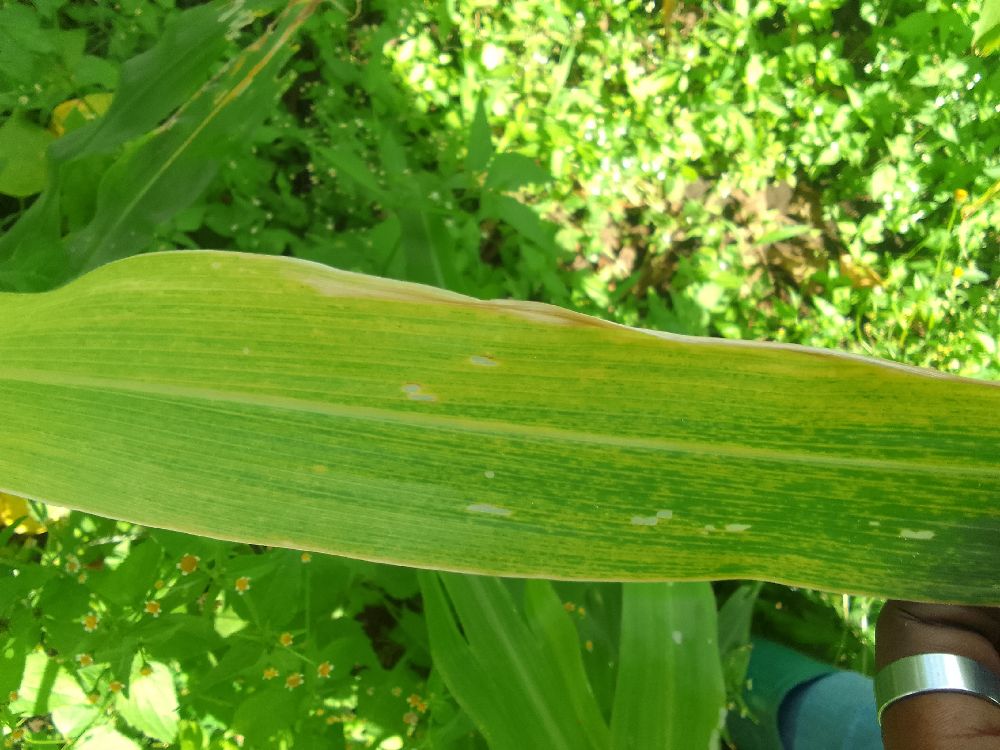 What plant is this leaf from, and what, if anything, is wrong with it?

maize, maize lethal necrosis
